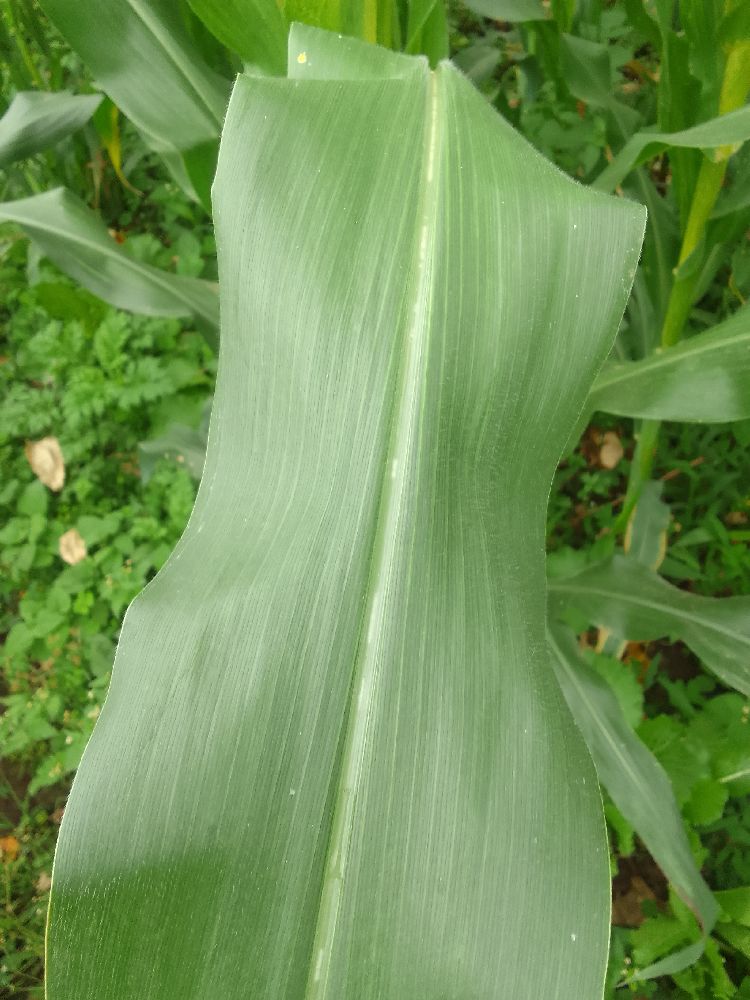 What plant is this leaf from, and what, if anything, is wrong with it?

maize, healthy
